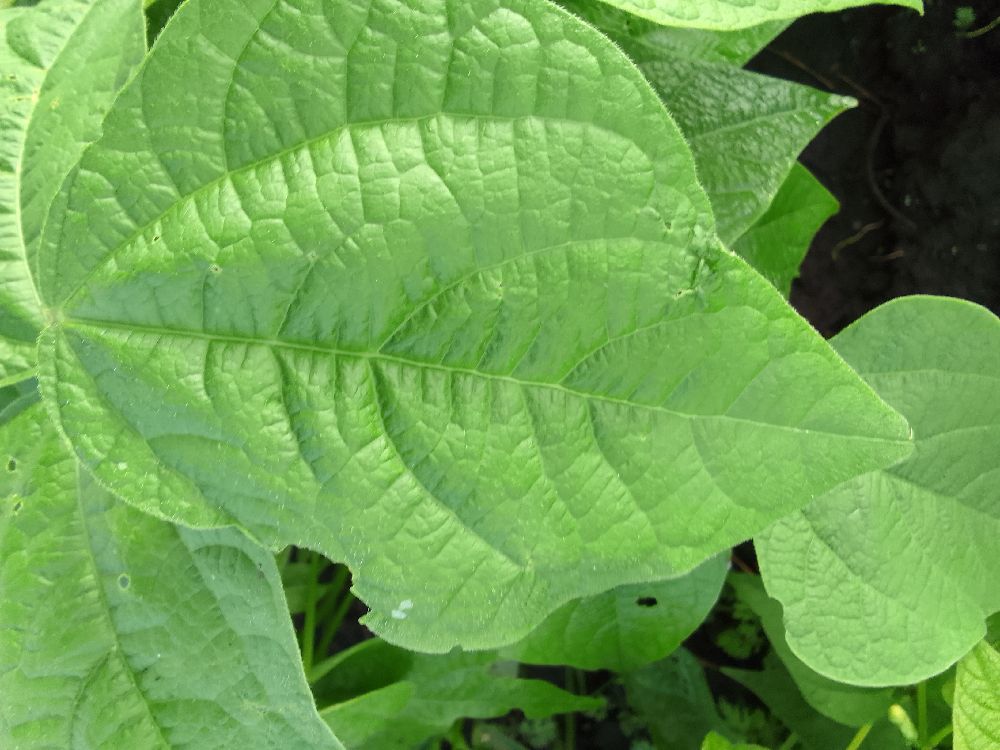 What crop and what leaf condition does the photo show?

common bean, healthy
